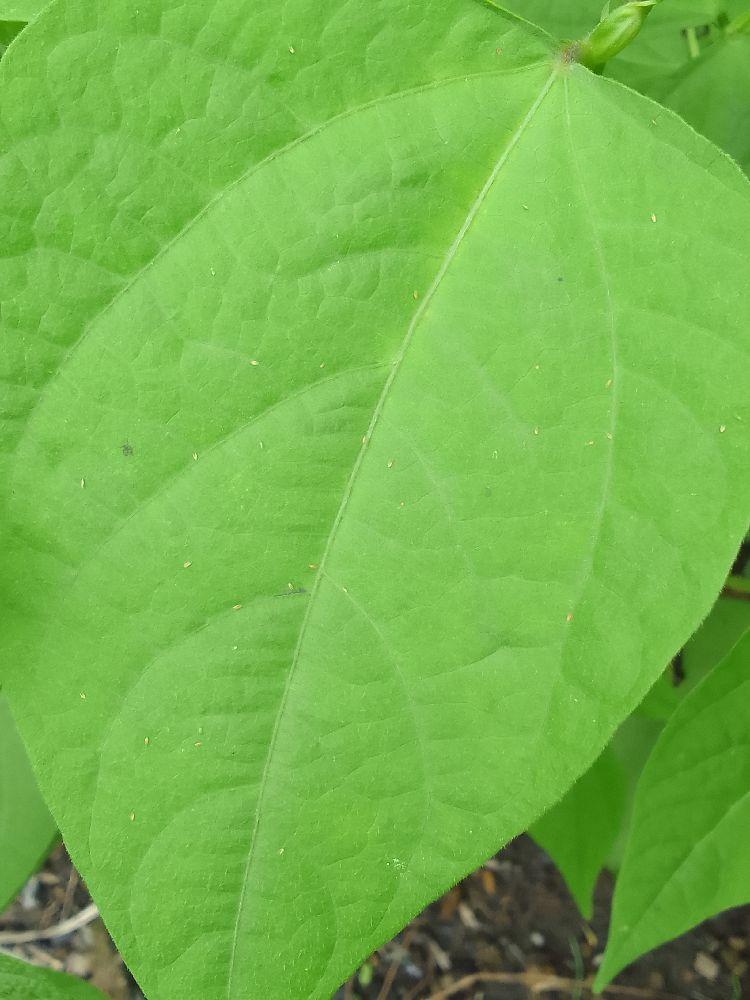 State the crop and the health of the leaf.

common bean, healthy
